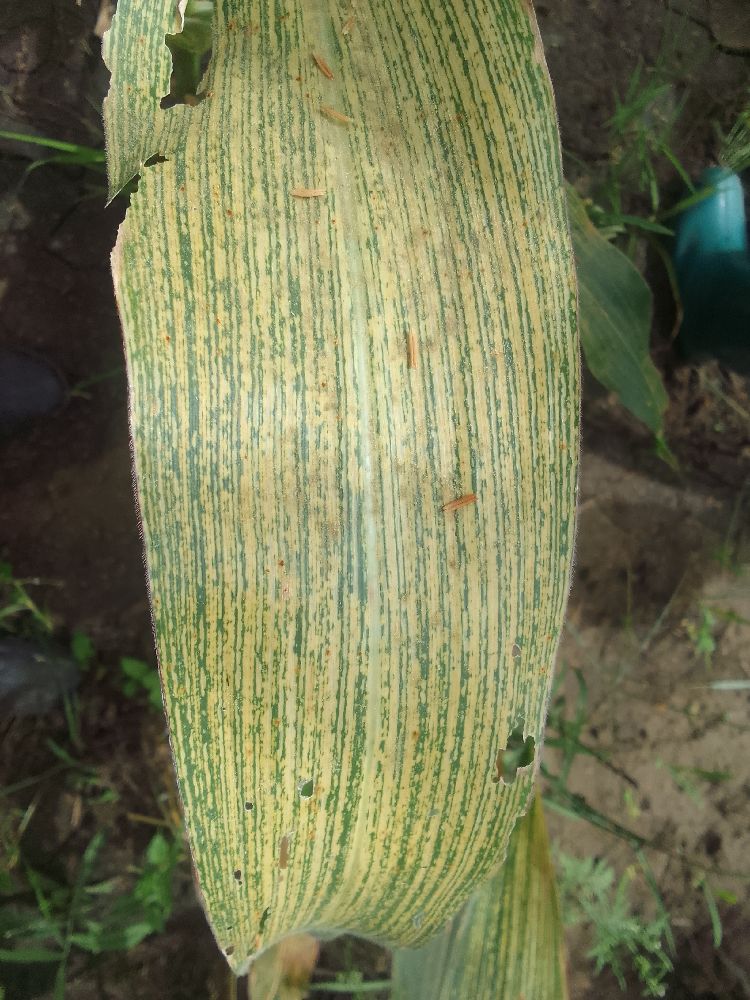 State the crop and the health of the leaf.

maize, maize streak virus
